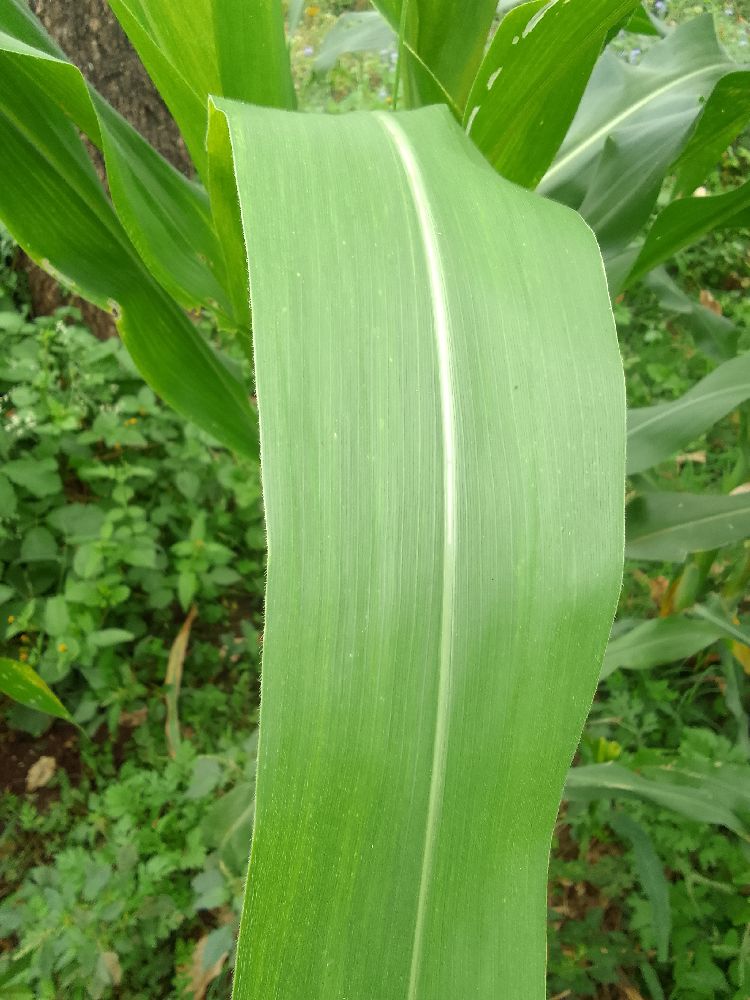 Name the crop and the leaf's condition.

maize, healthy
